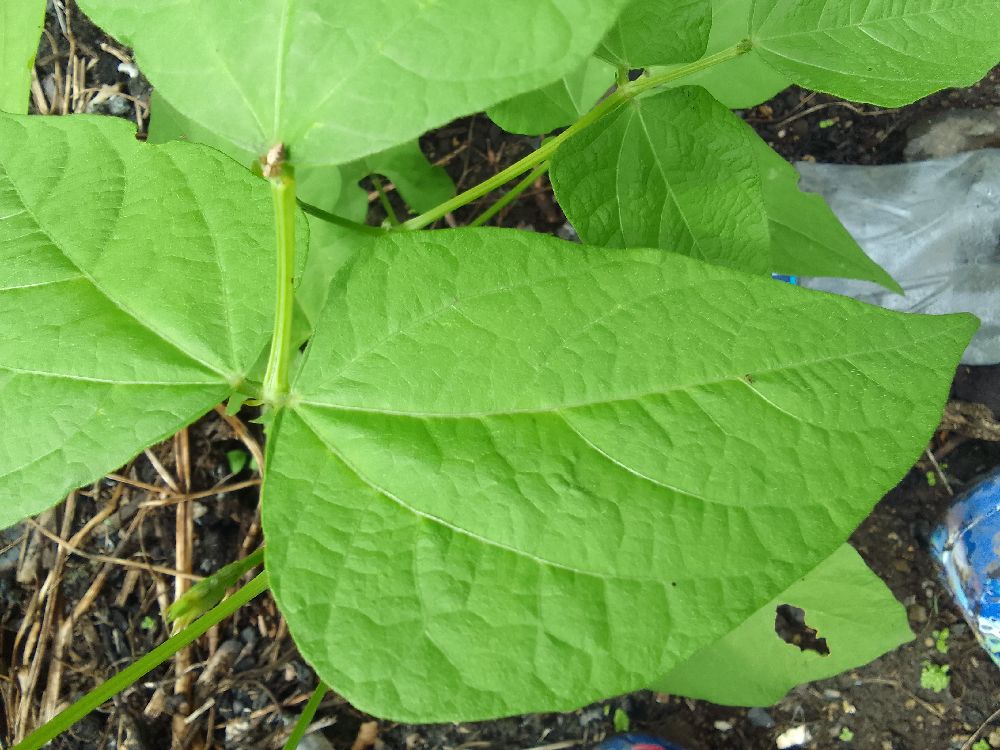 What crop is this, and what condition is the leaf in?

common bean, healthy
